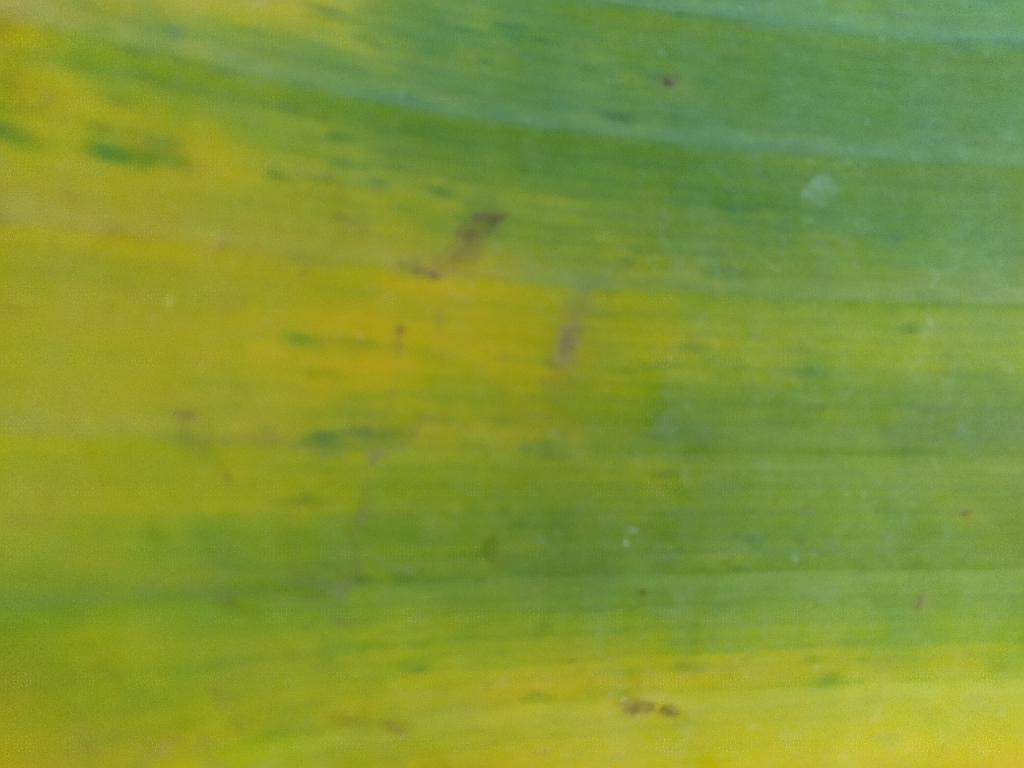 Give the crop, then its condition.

banana, fusarium wilt race 1
